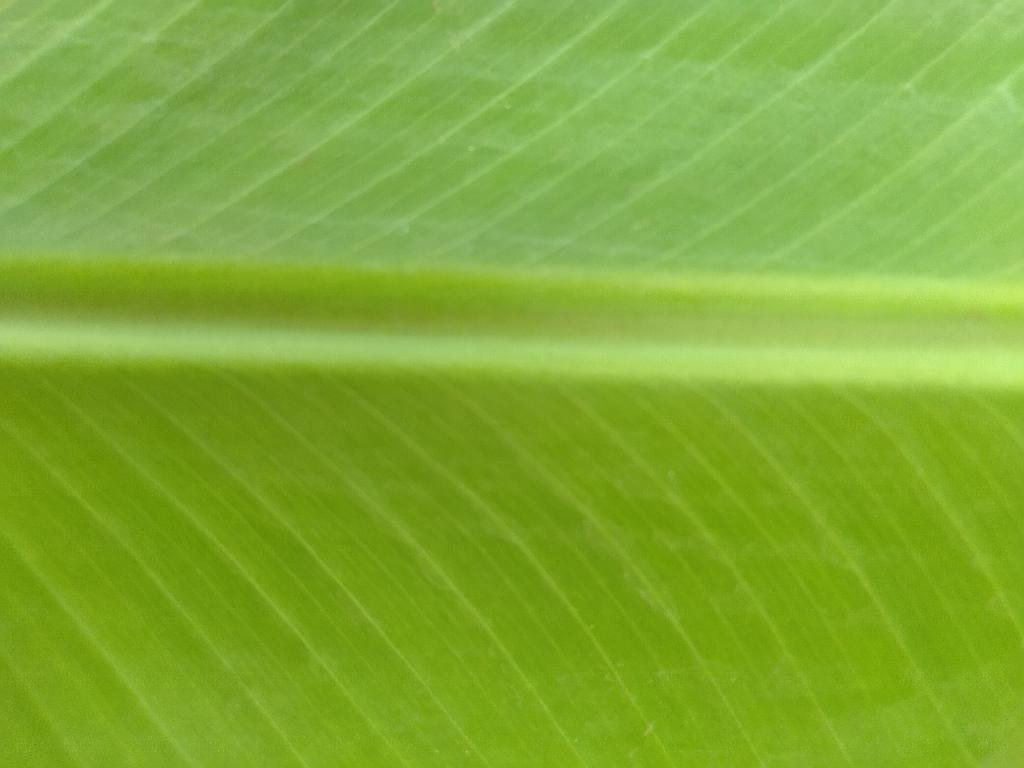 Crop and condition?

banana, healthy
